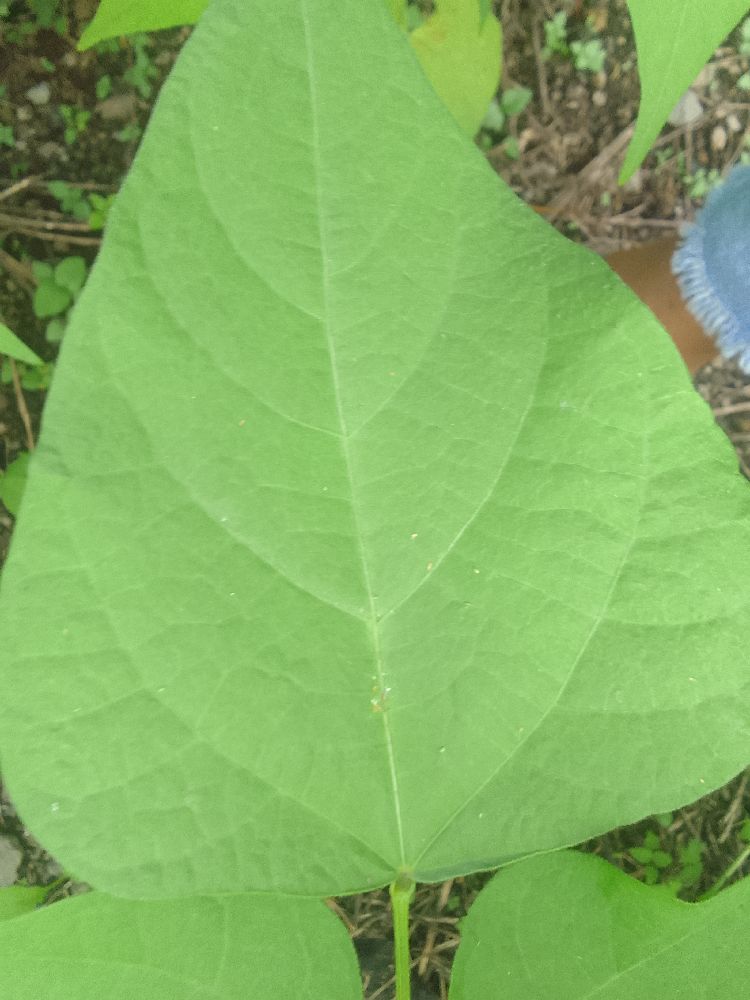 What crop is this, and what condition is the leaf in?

common bean, healthy
